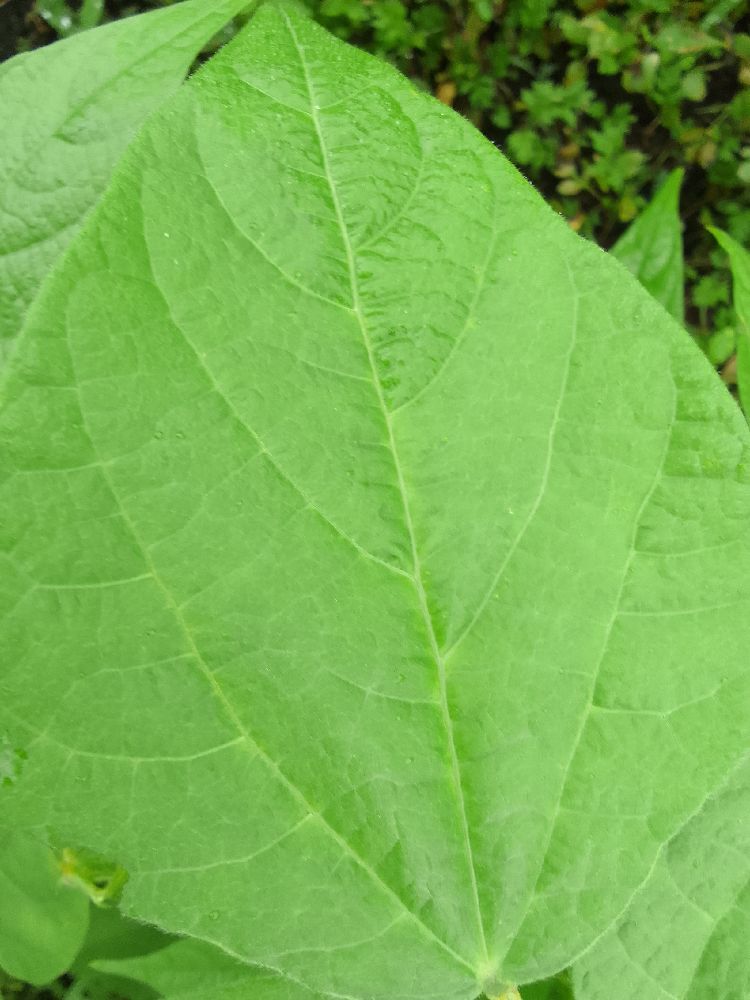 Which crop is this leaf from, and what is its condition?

common bean, healthy
